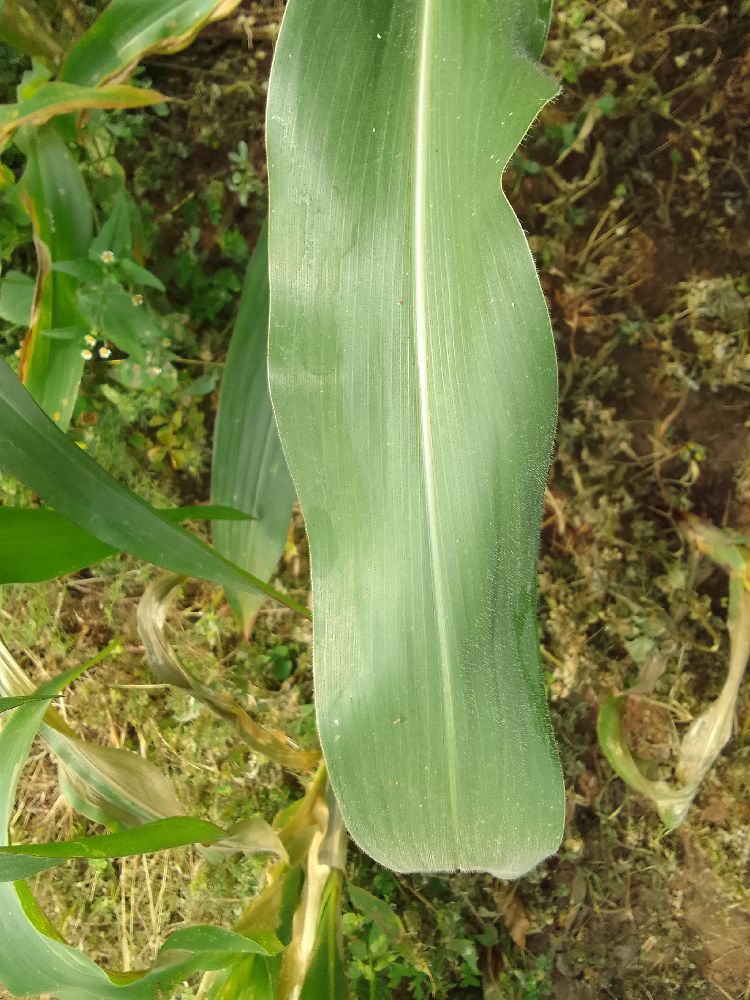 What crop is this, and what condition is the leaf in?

maize, healthy
